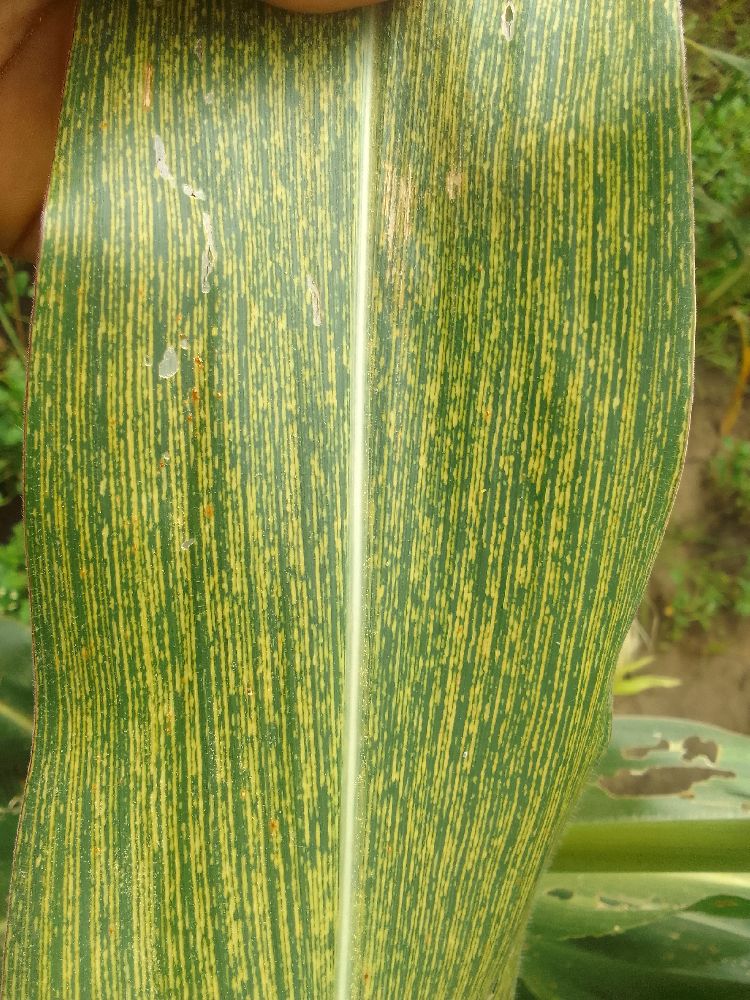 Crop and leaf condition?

maize, maize streak virus
